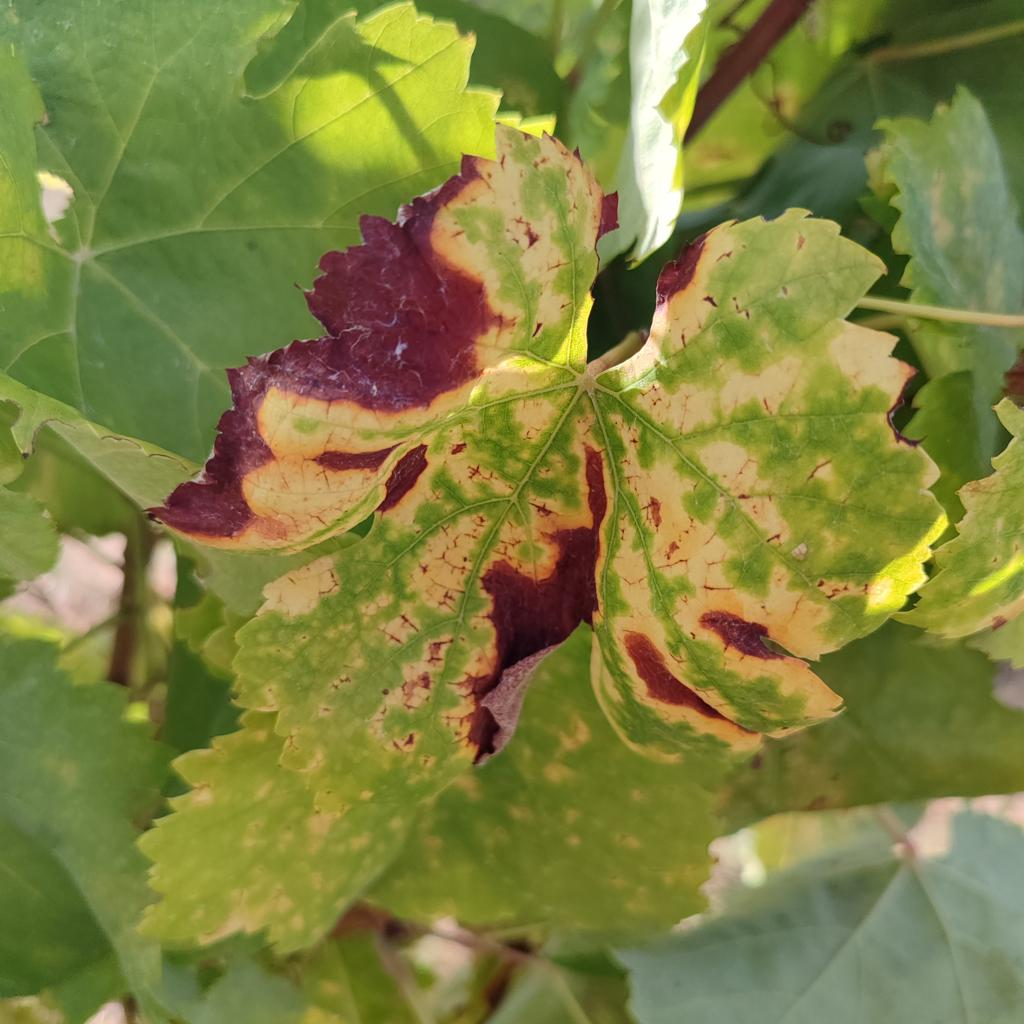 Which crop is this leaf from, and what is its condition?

grapevine, esca complex
